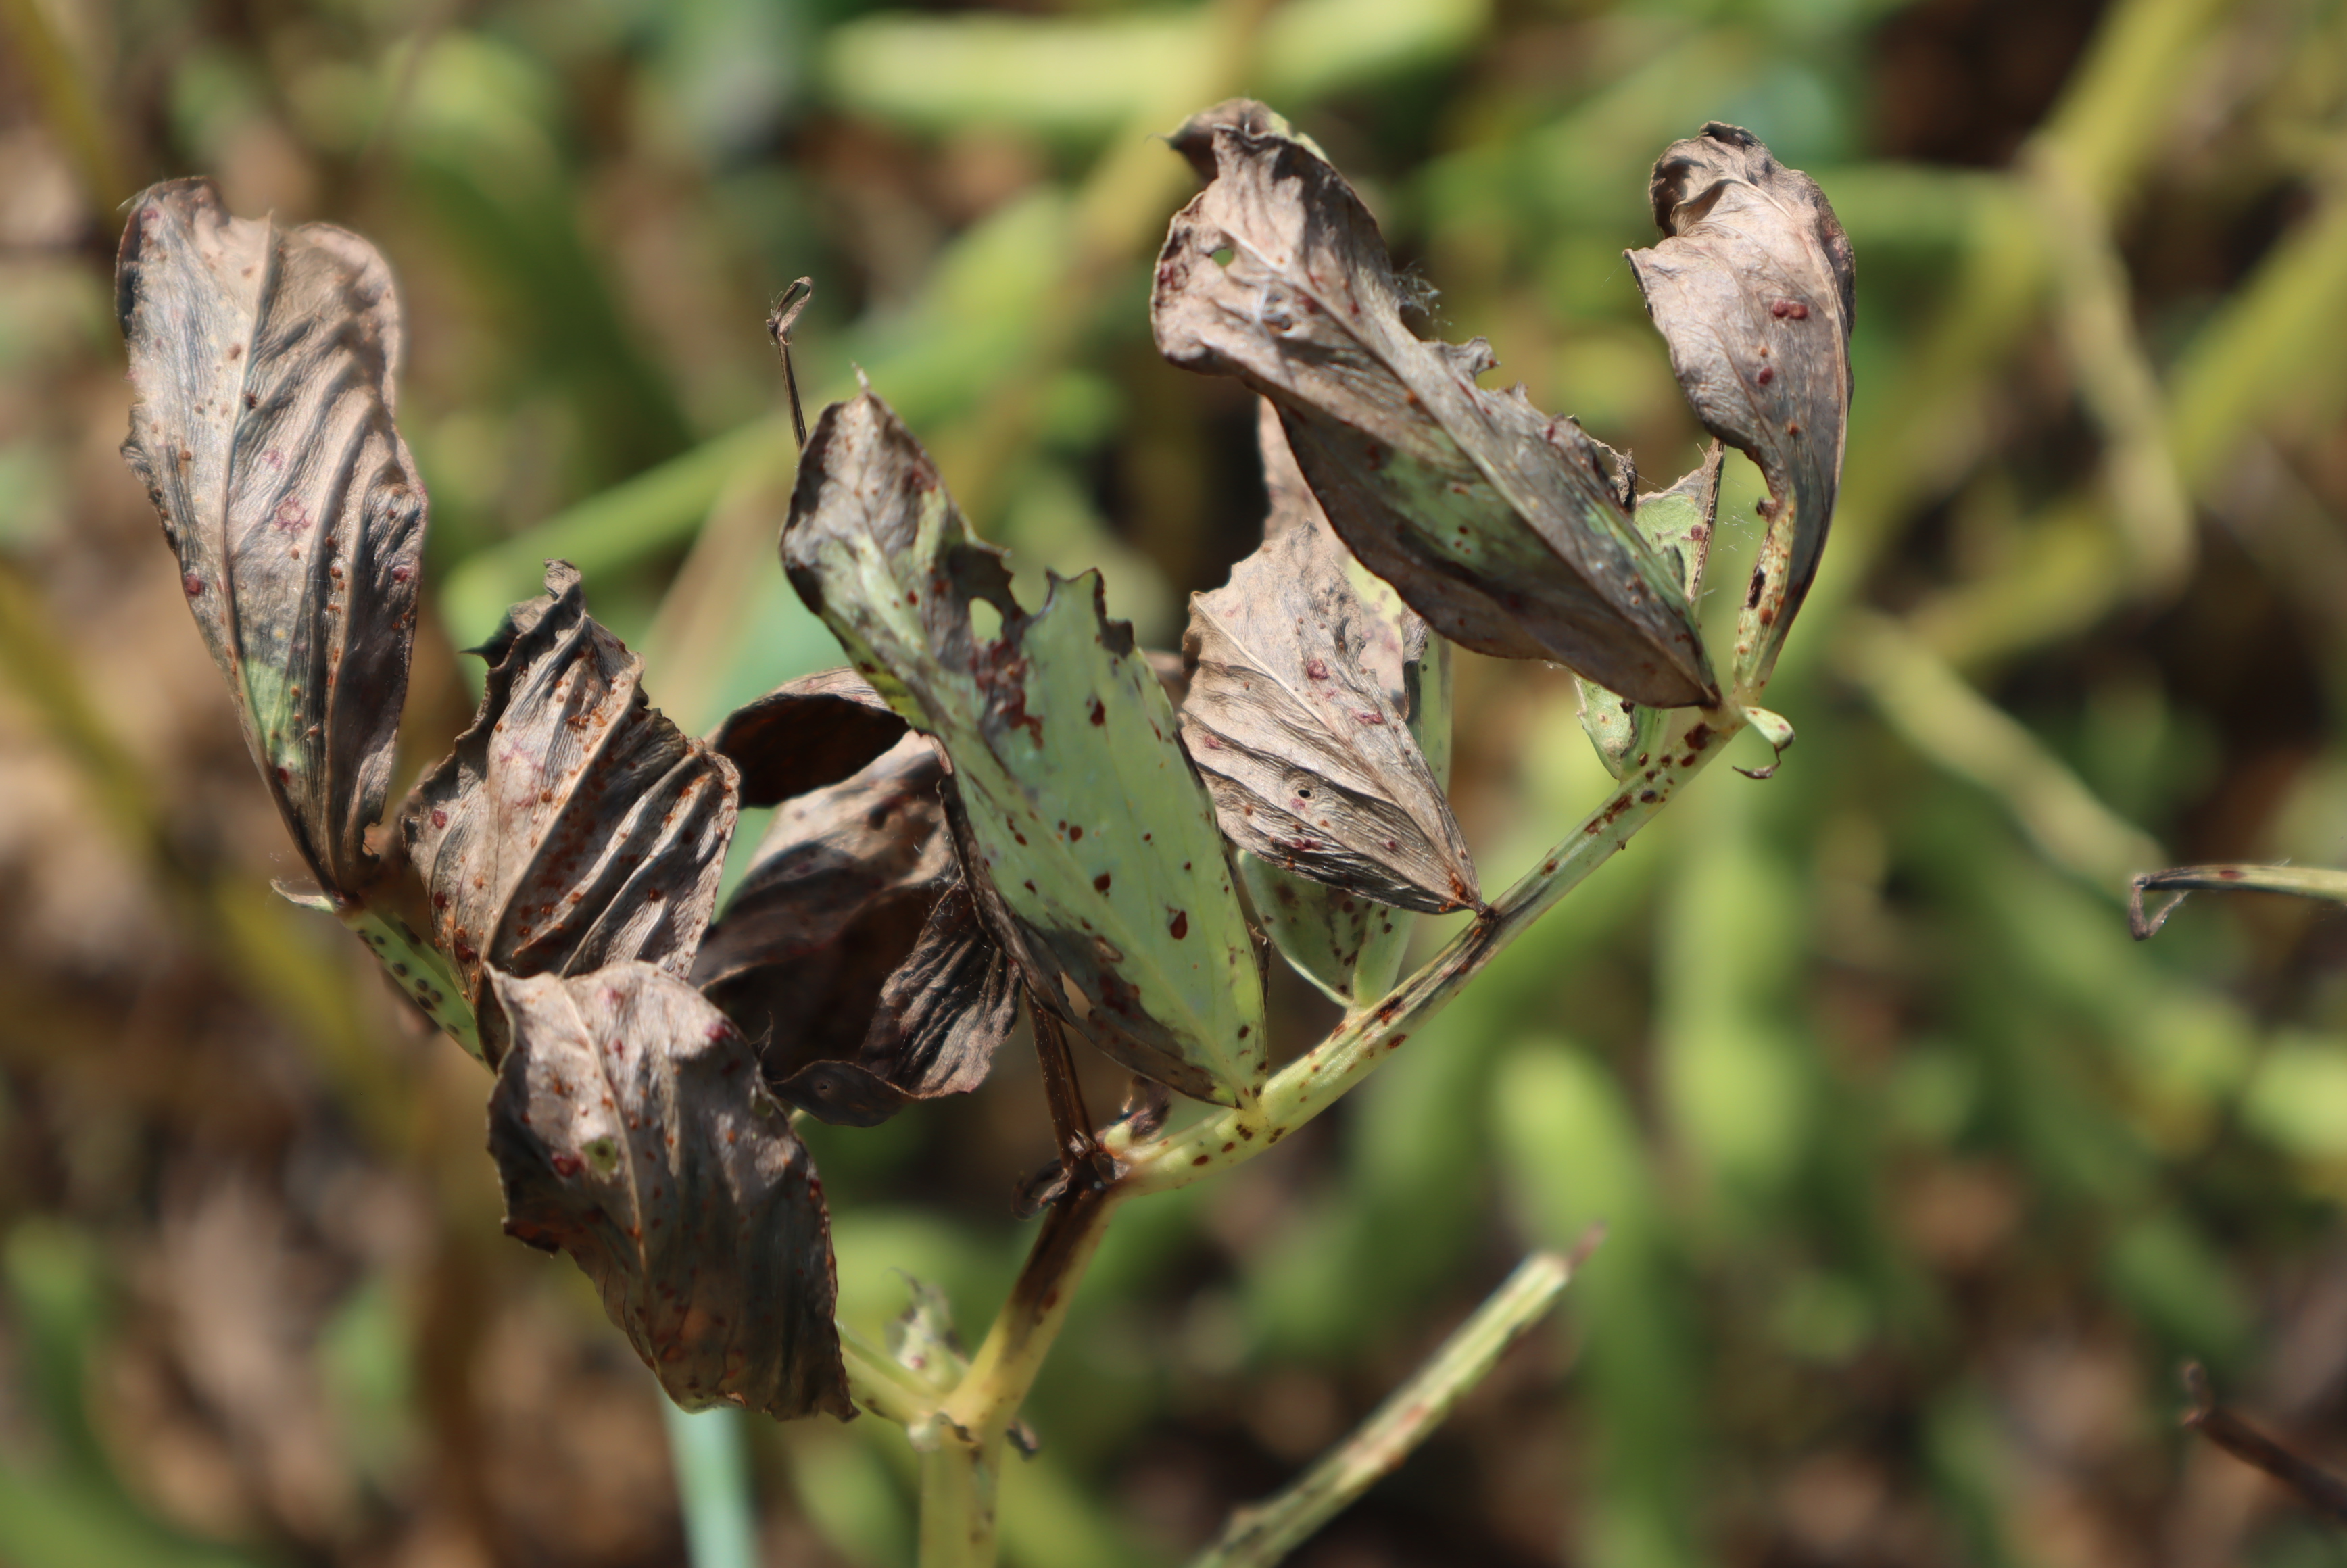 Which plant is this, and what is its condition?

faba bean, chocolate spot, rust
